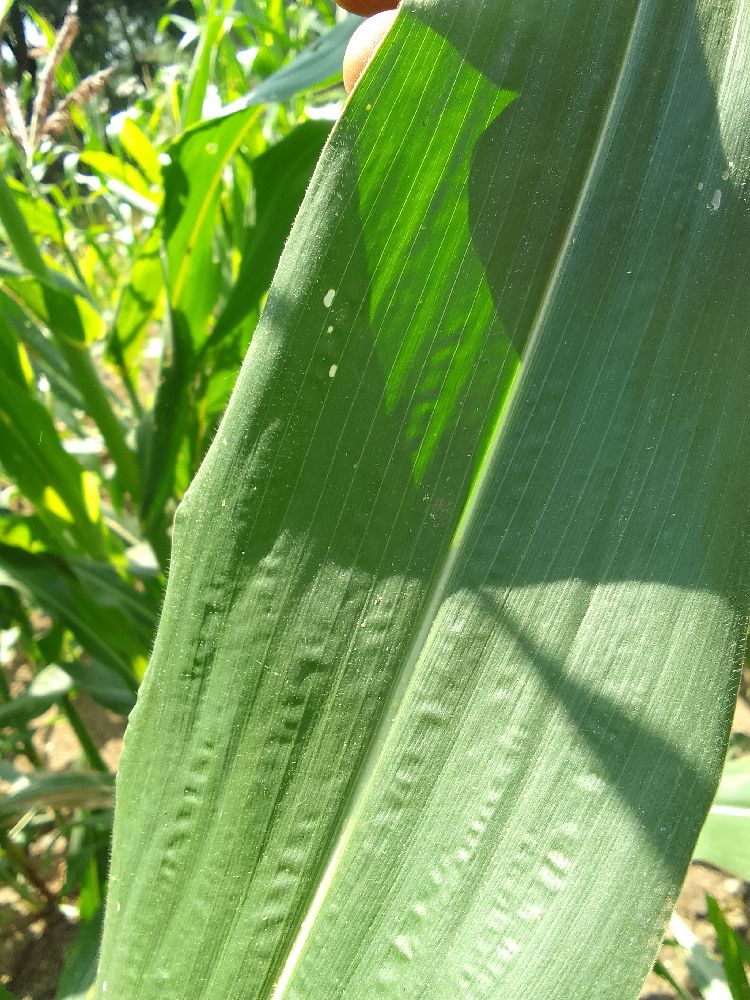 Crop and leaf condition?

maize, healthy
